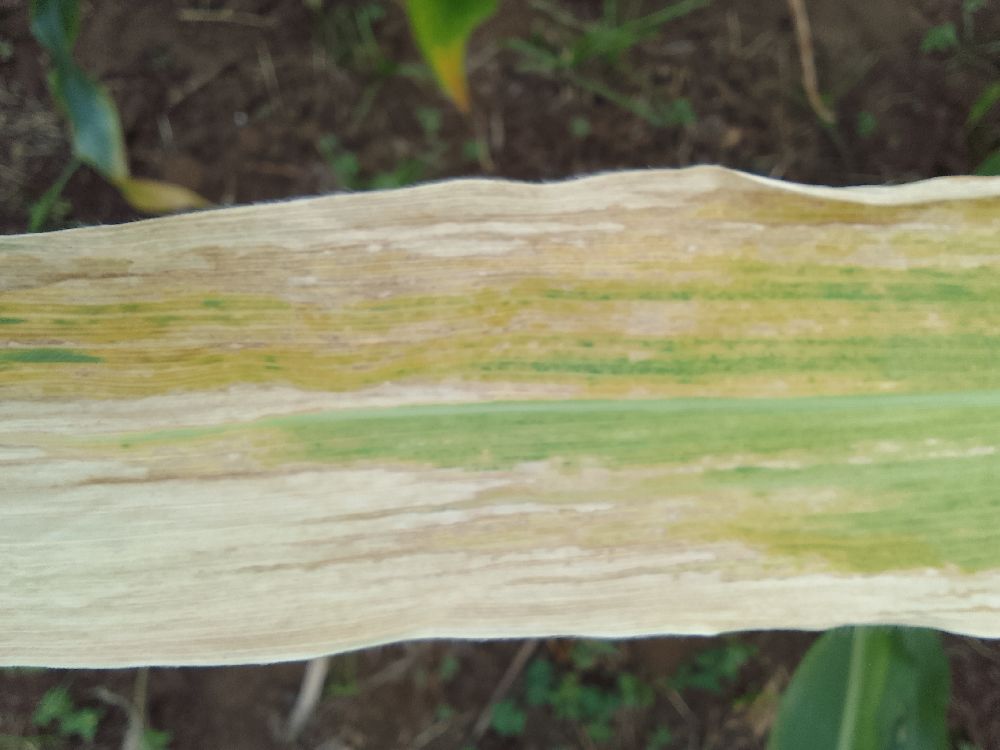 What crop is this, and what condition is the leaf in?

maize, maize lethal necrosis
